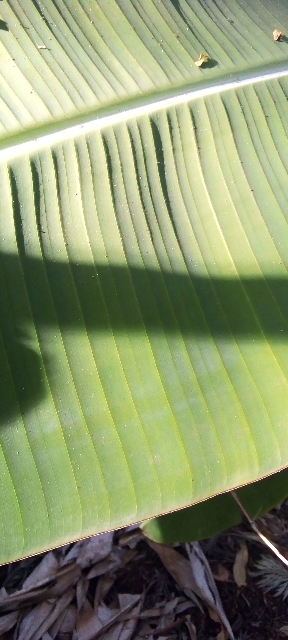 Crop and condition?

banana, healthy
